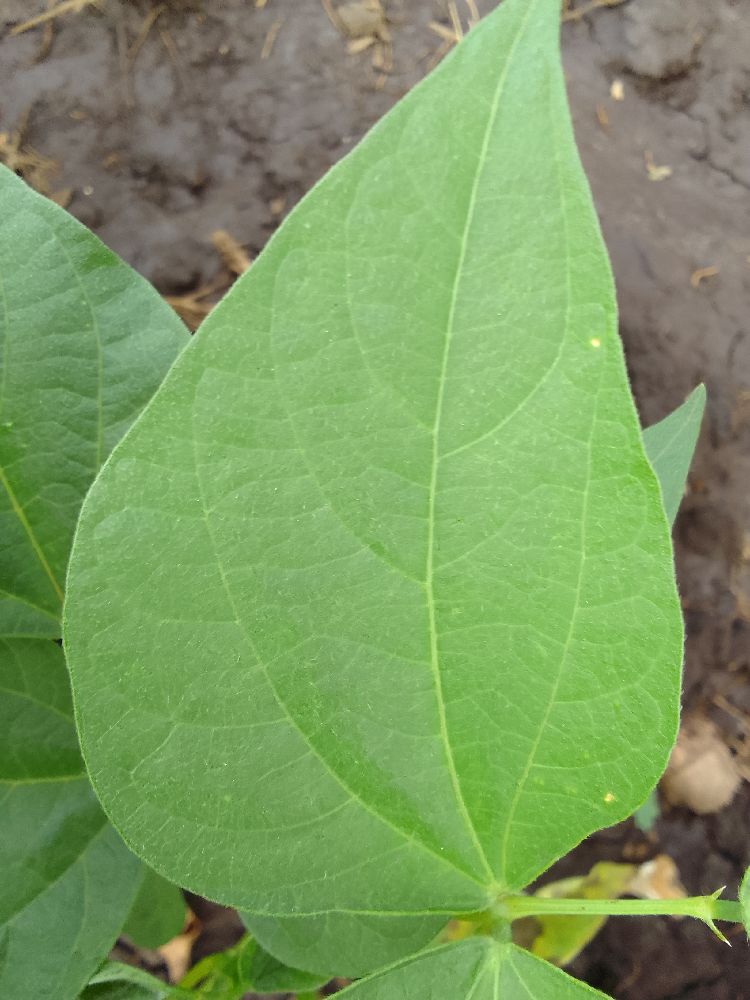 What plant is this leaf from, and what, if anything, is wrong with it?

common bean, healthy
